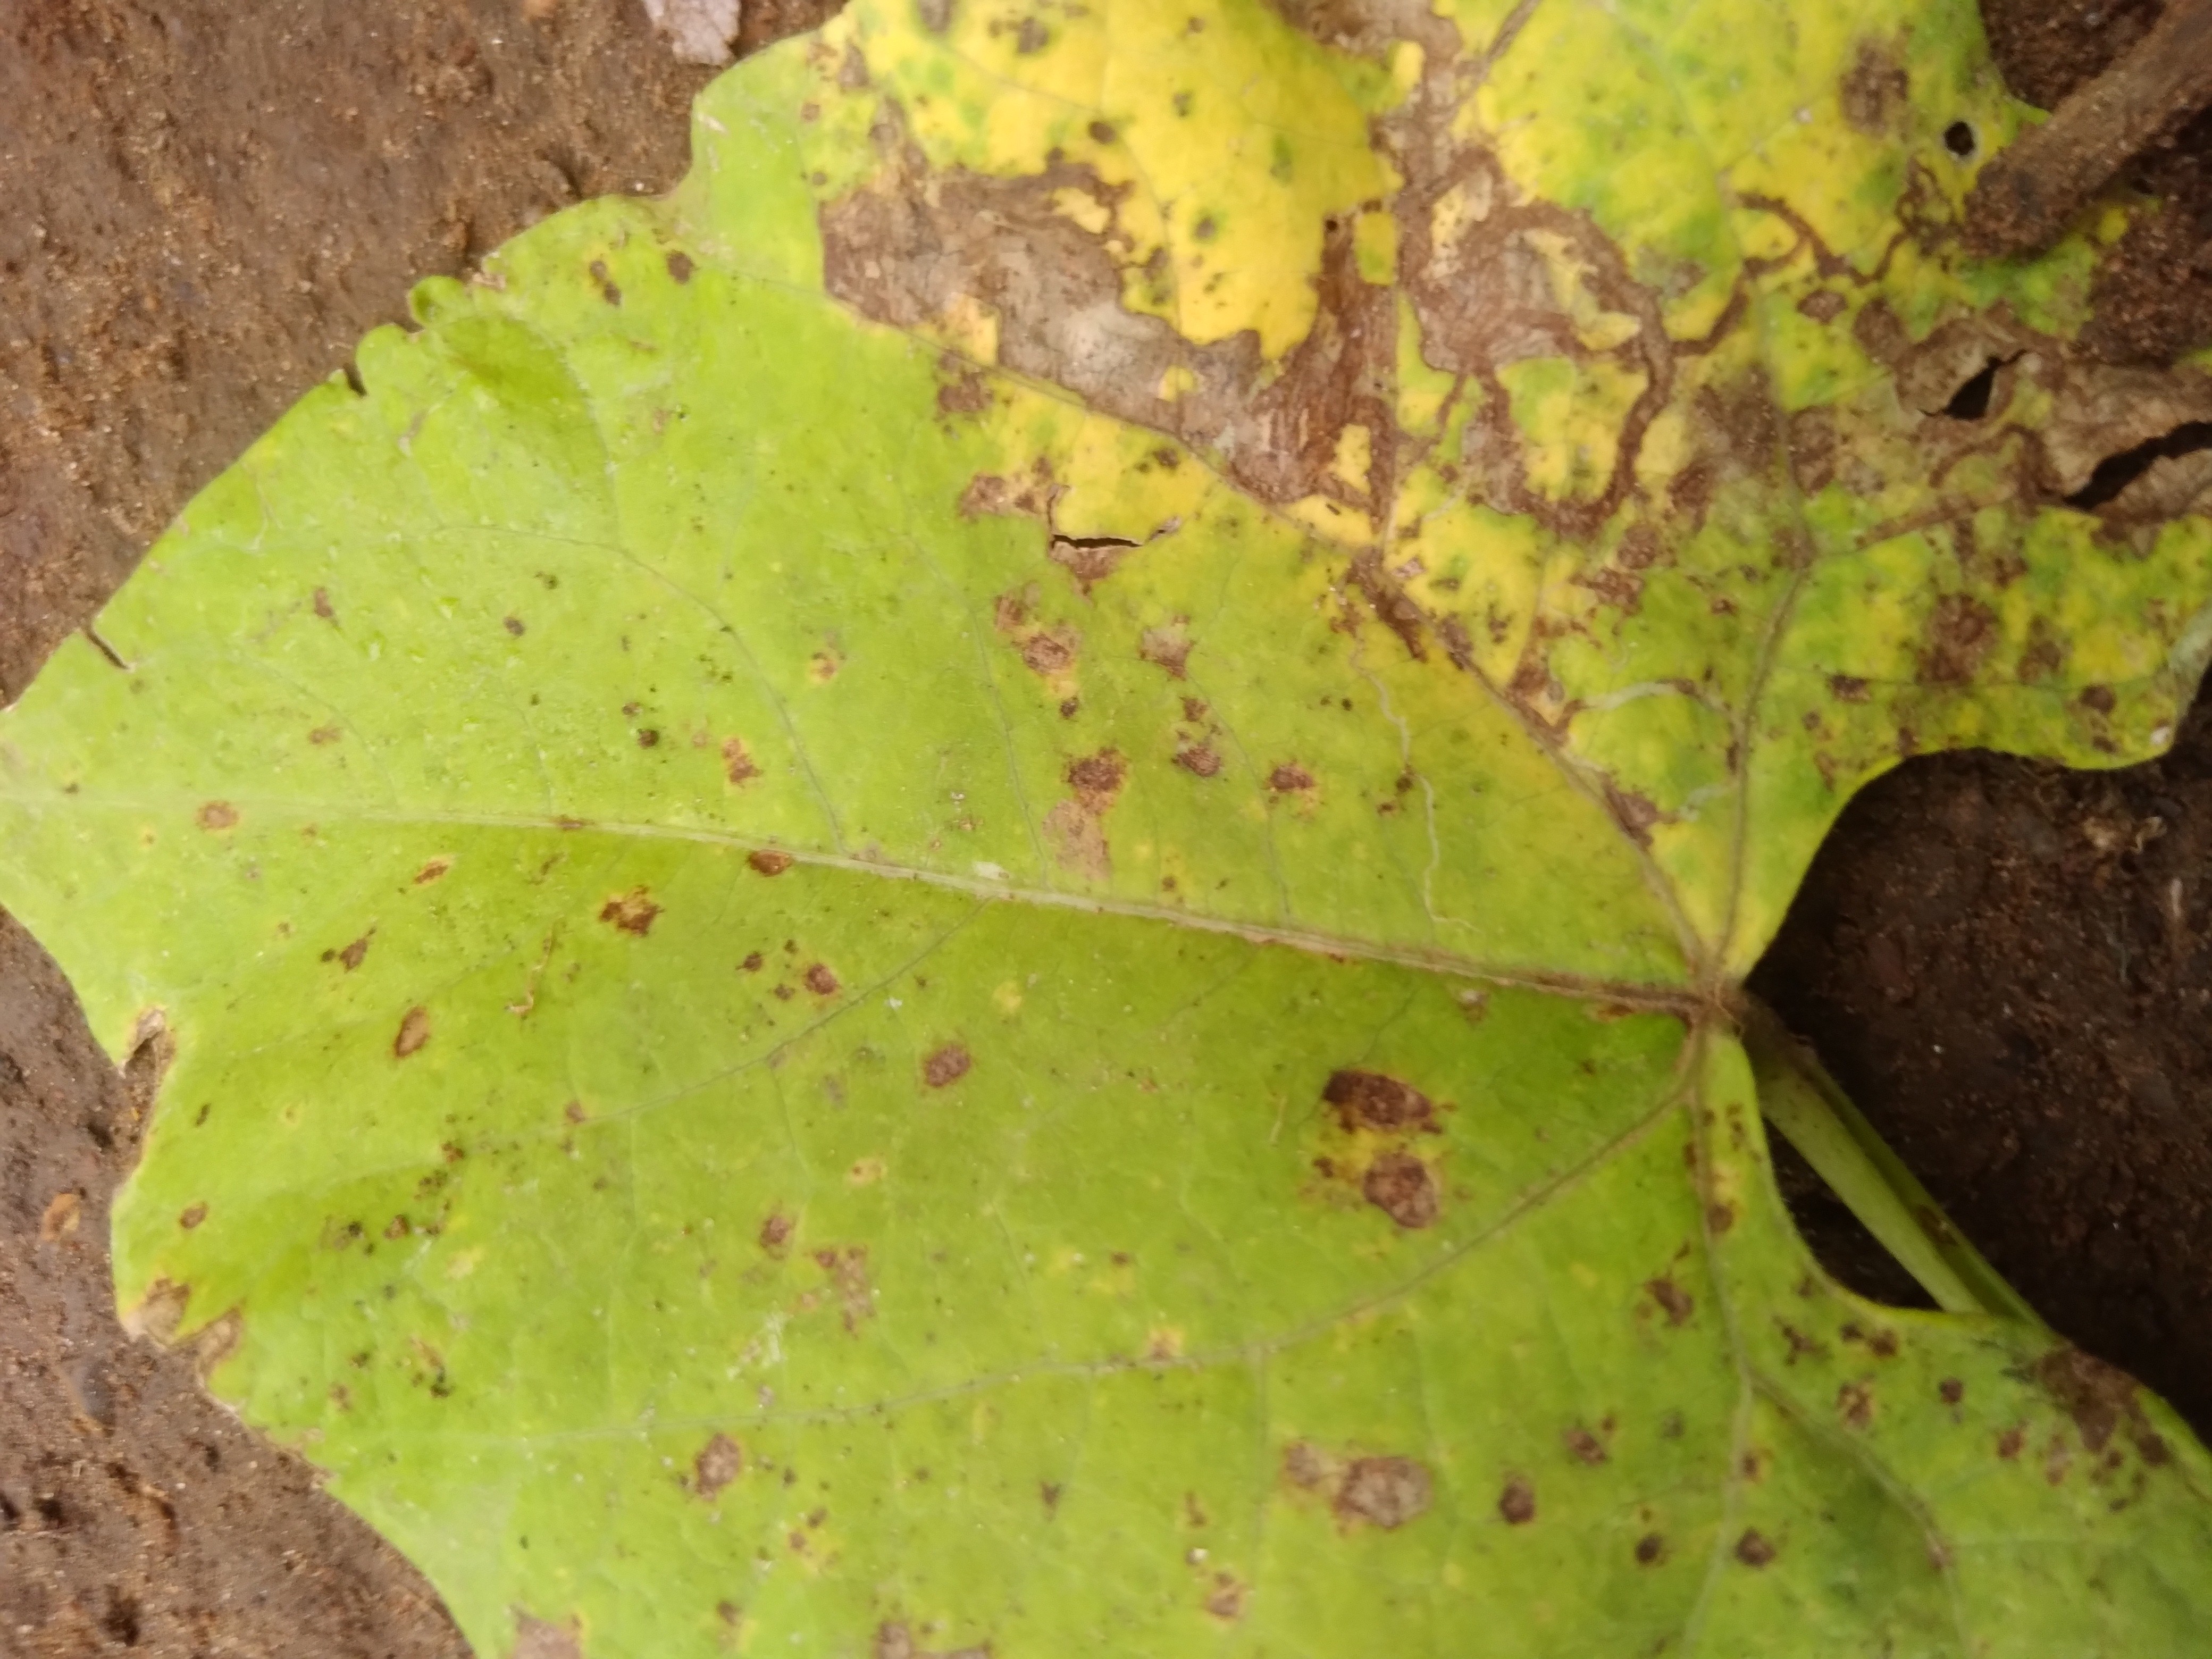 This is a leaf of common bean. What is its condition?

rust
